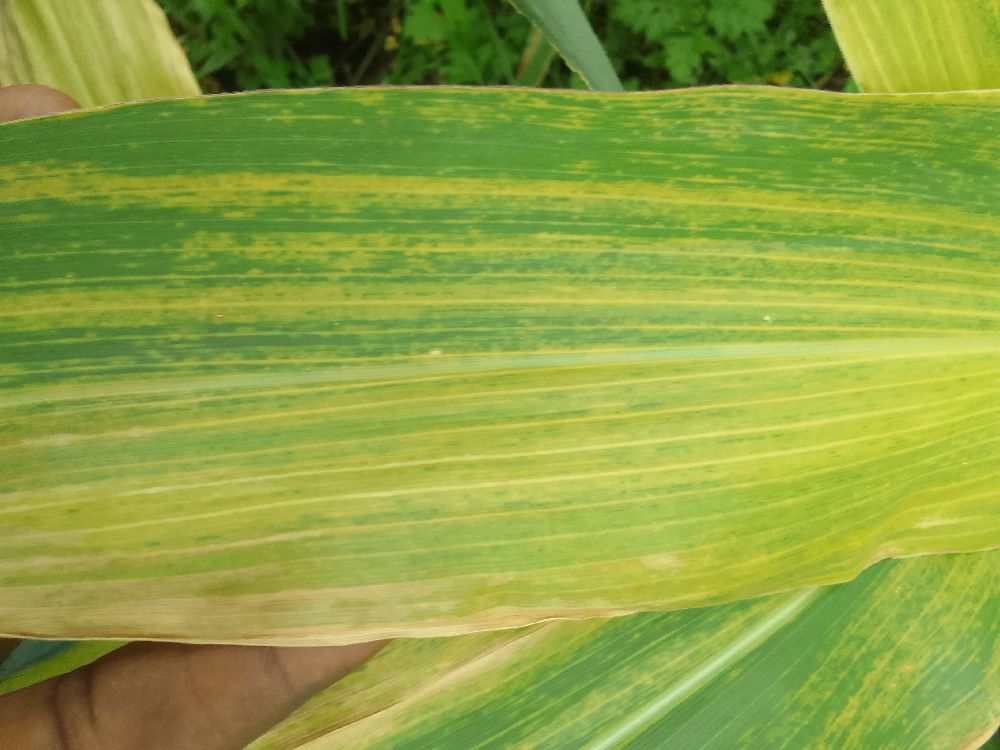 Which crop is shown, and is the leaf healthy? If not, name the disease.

maize, maize lethal necrosis
